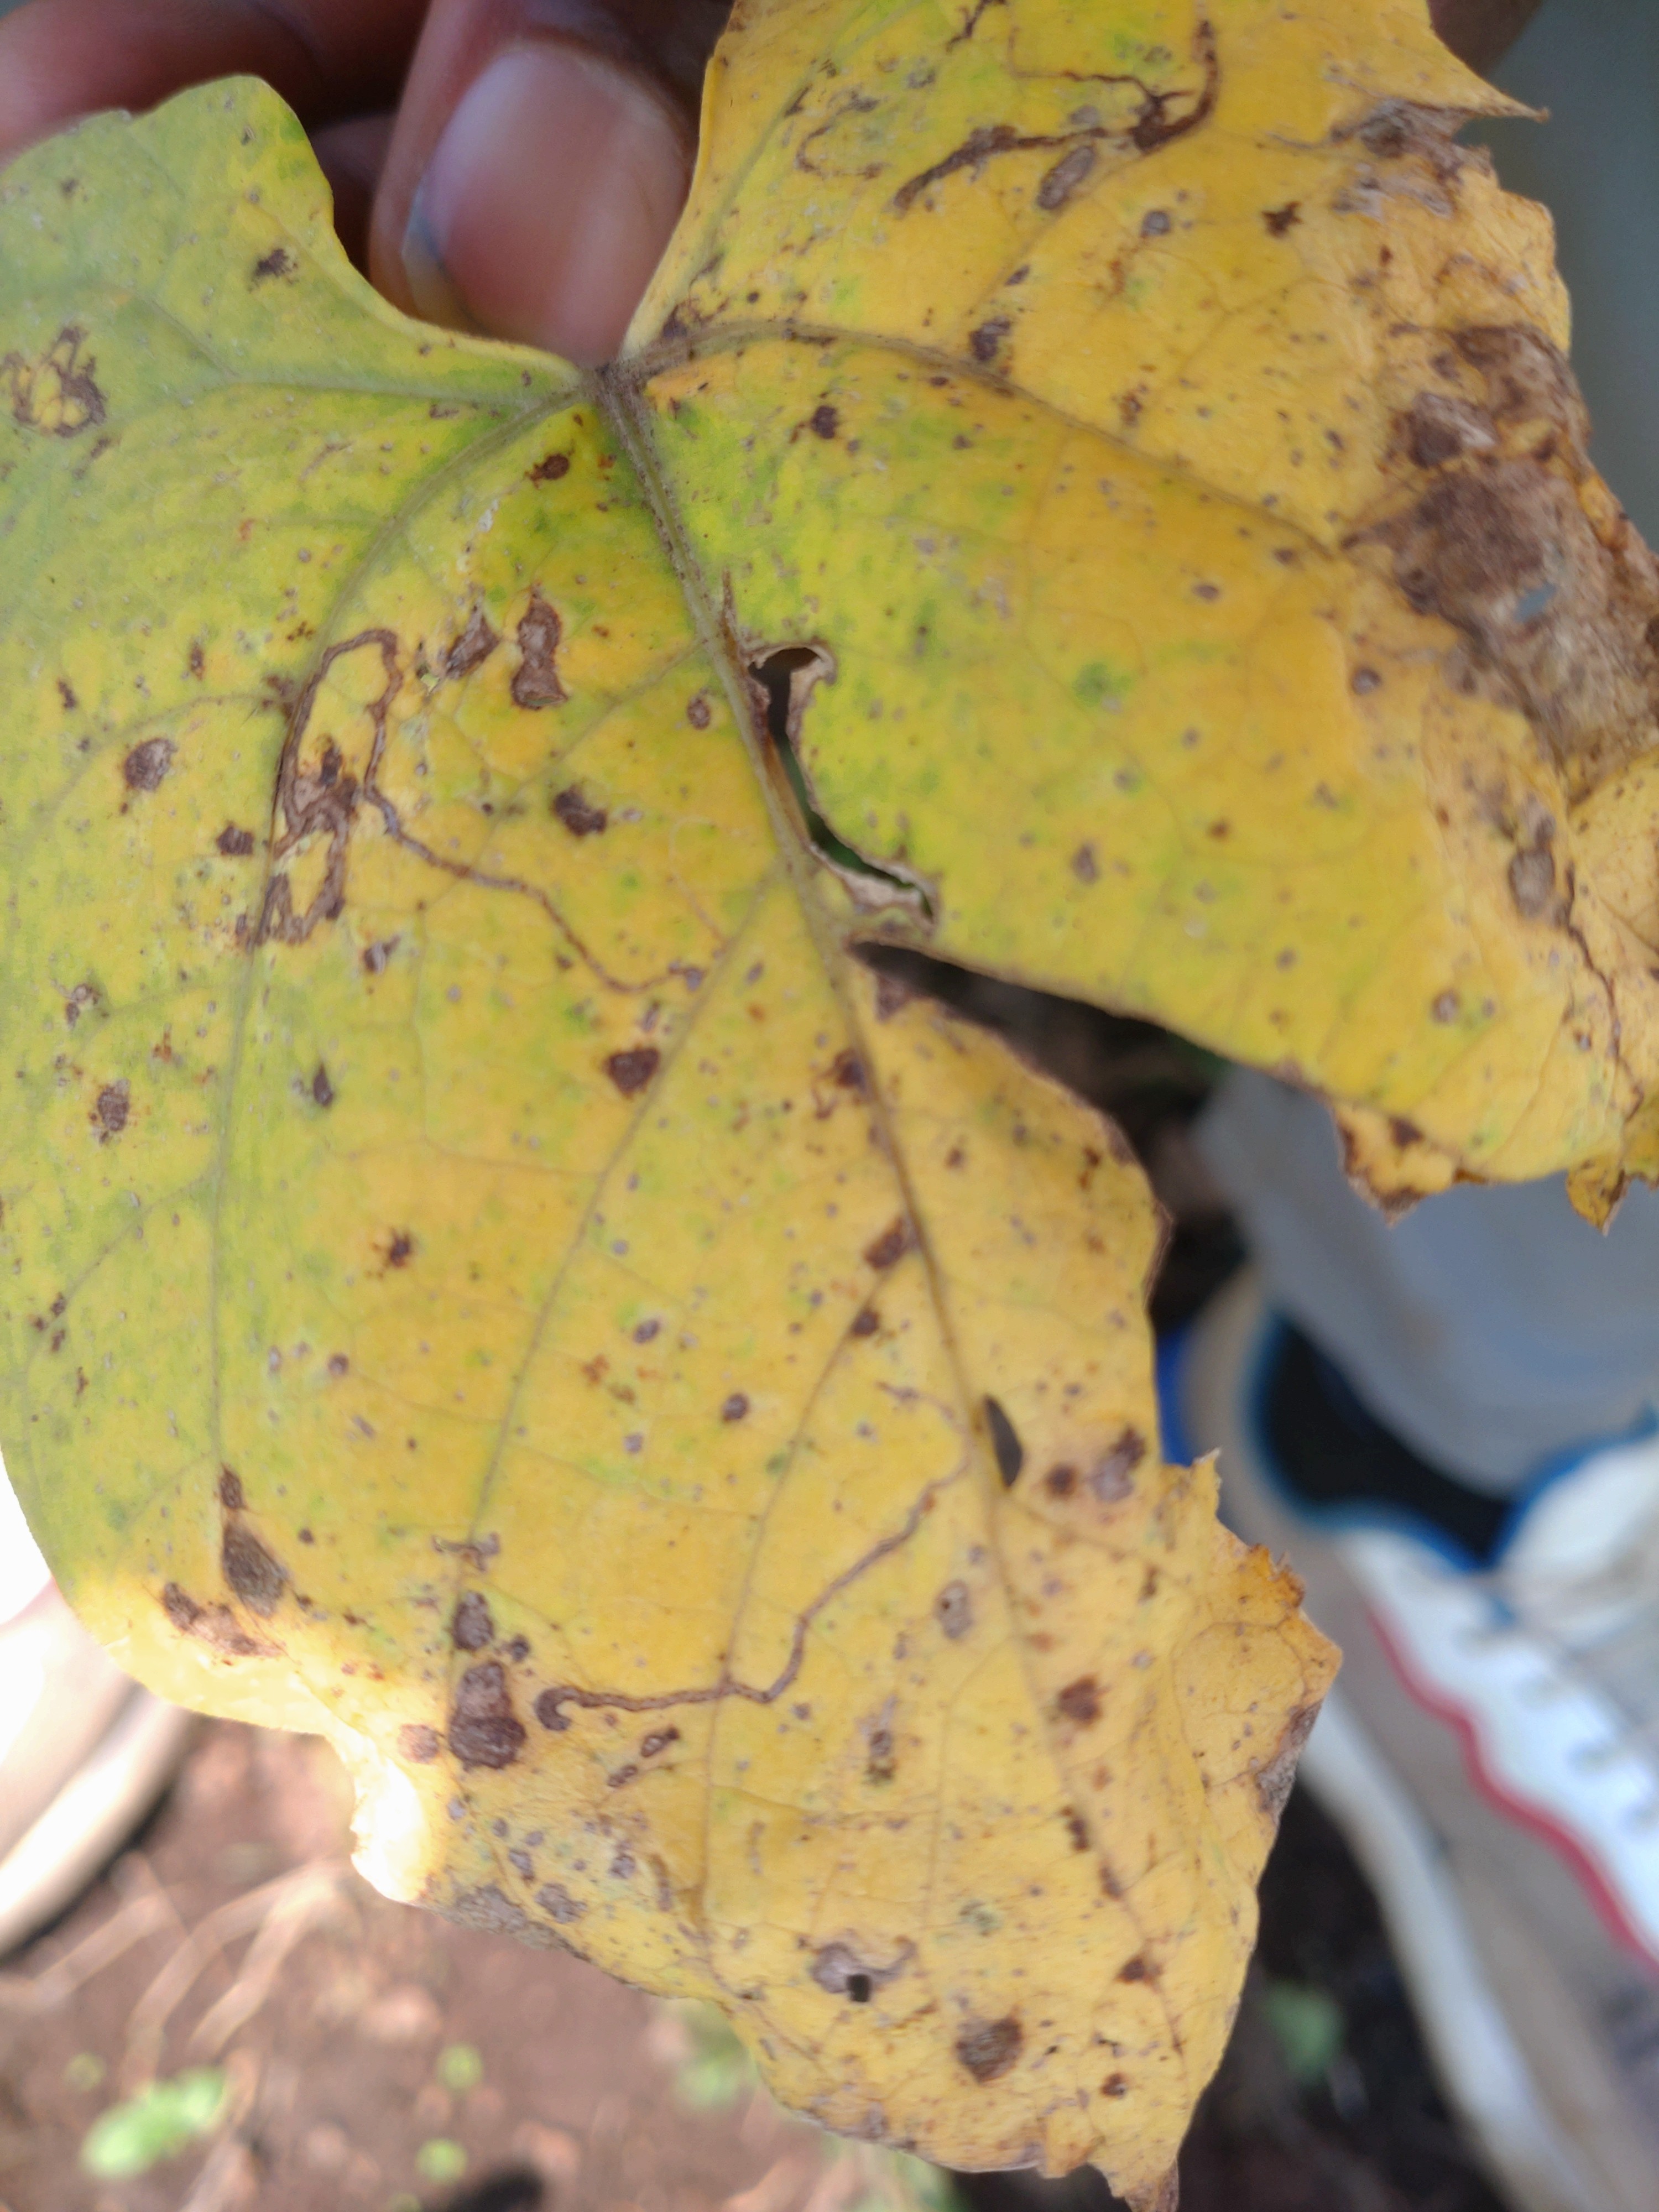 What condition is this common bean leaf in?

anthracnose
